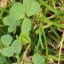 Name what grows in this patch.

unstructured weed
